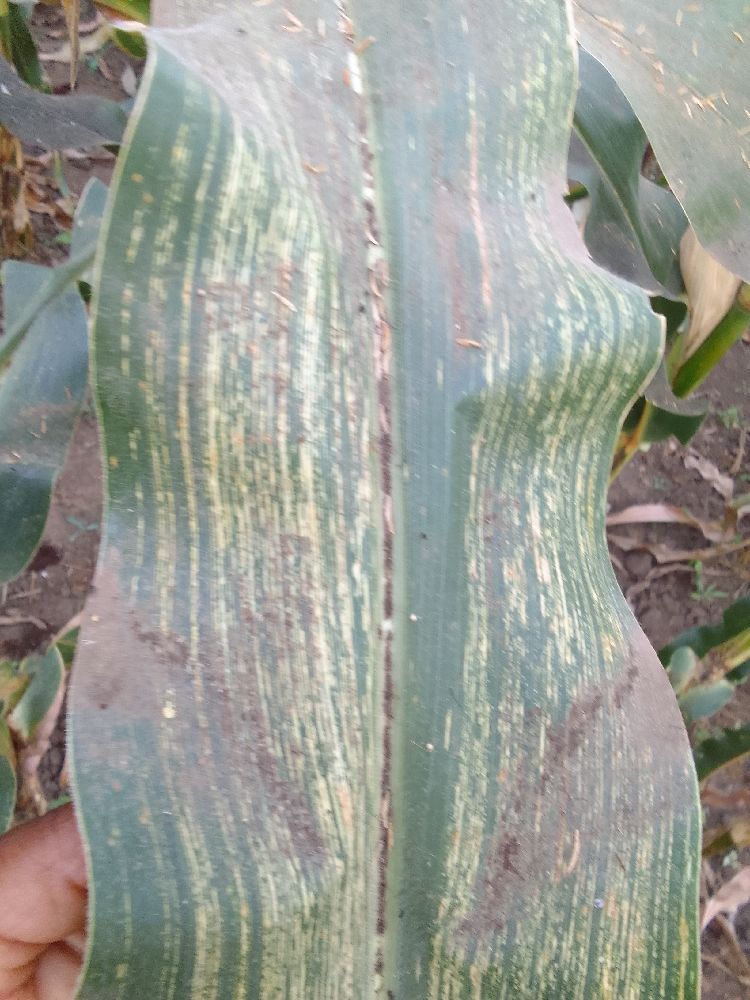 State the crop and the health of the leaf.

maize, maize streak virus
